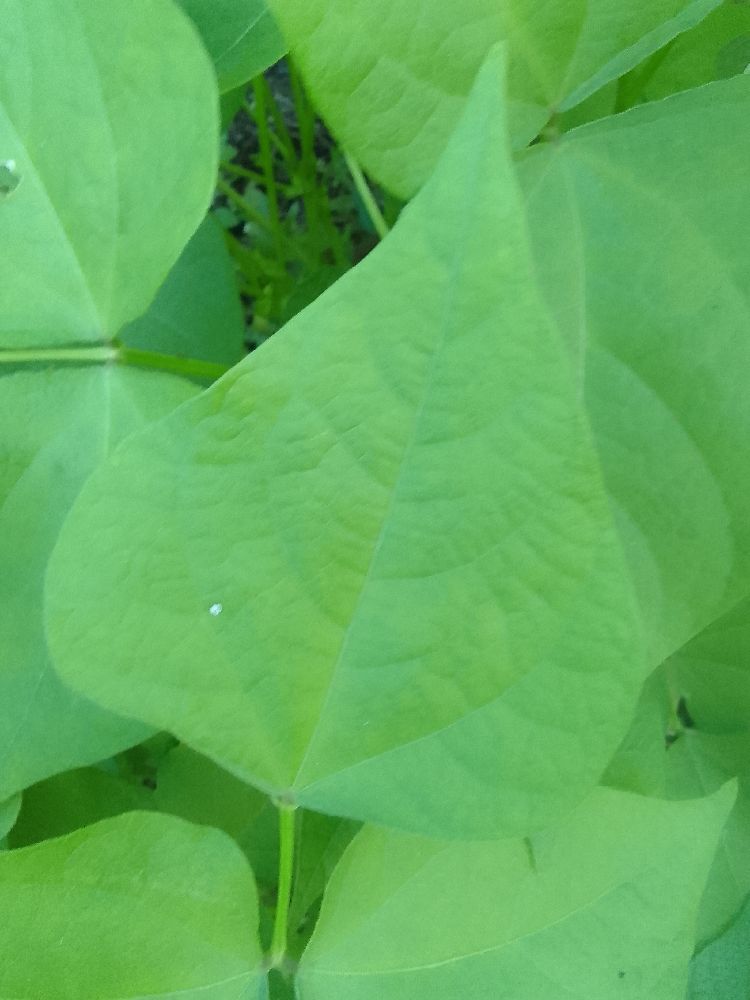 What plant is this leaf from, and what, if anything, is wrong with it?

common bean, healthy
